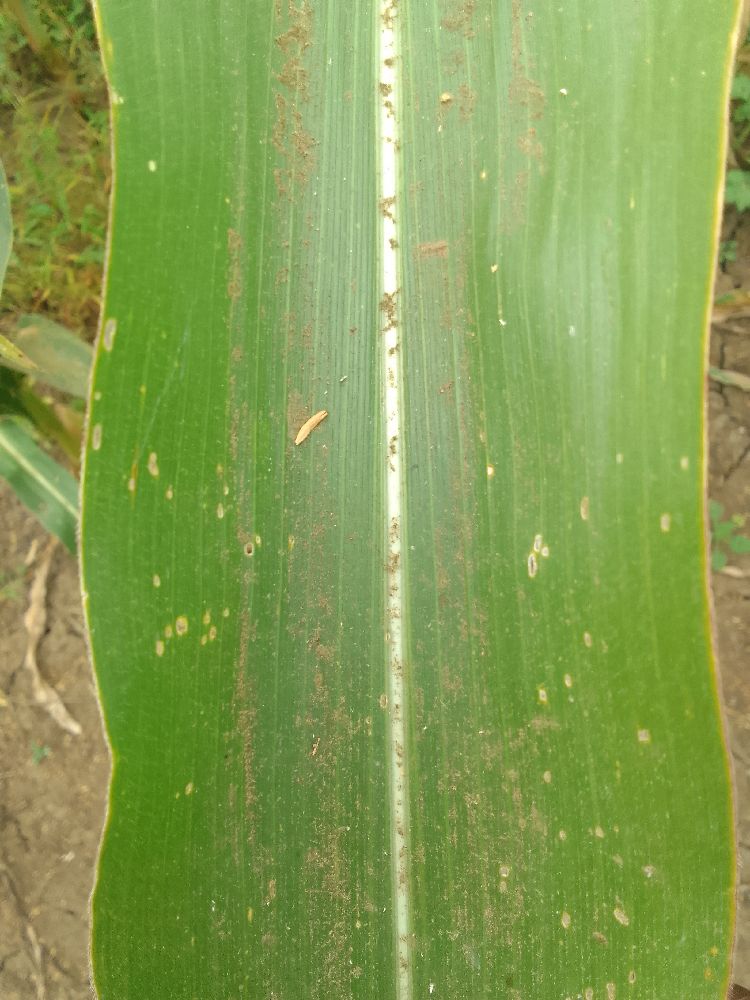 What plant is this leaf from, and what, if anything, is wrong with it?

maize, healthy
